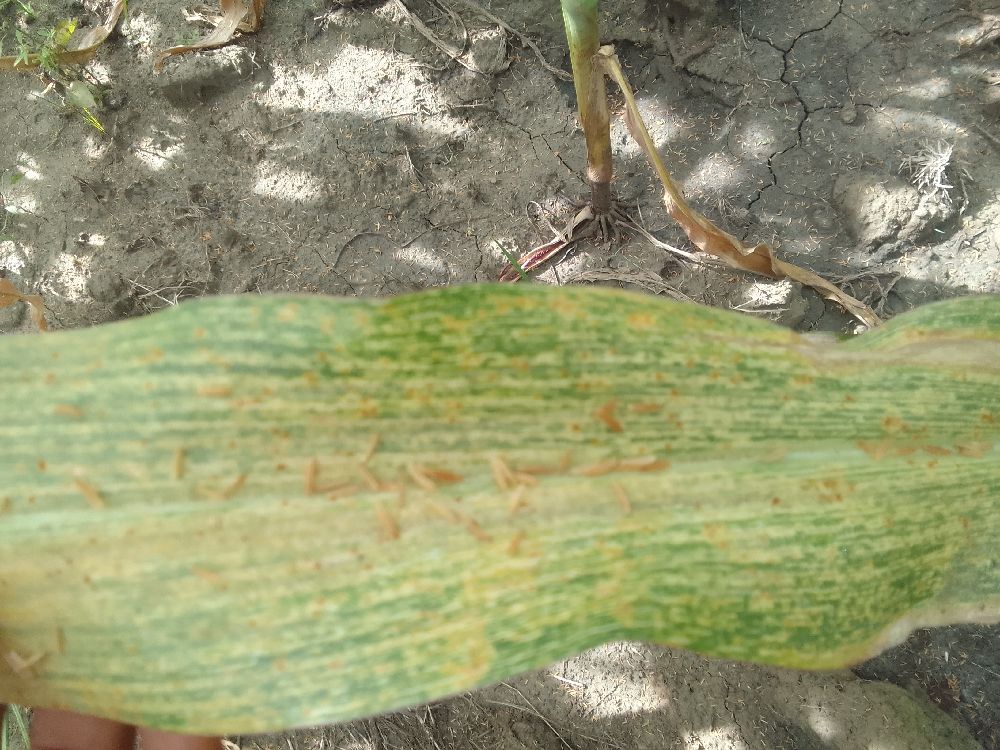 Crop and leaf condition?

maize, maize streak virus
